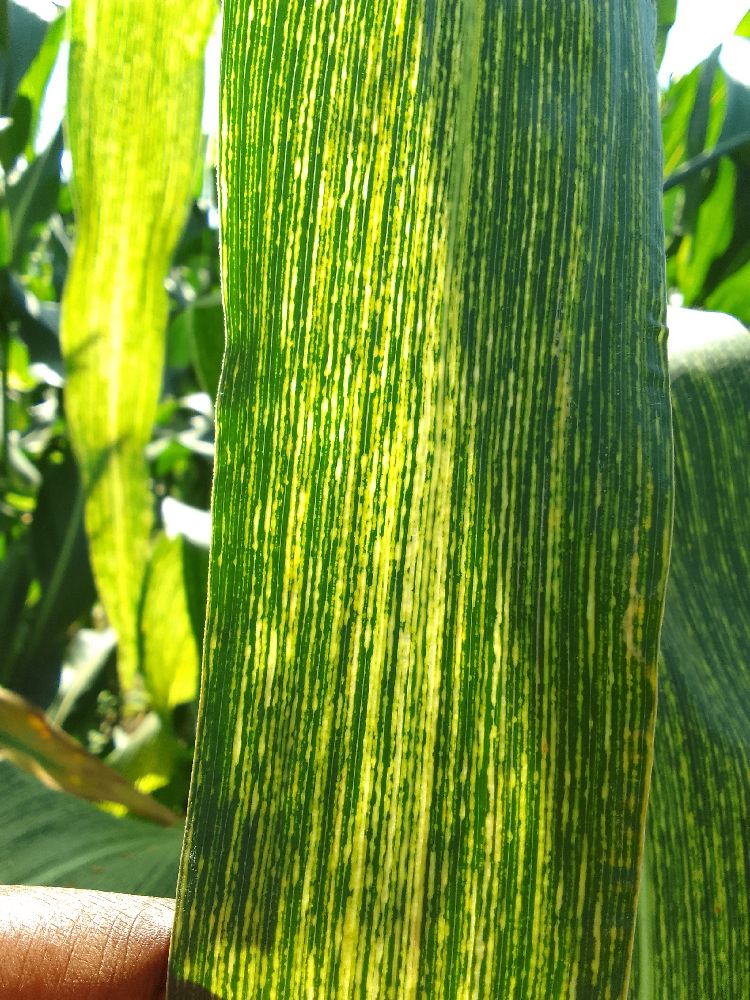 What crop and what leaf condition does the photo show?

maize, maize streak virus
